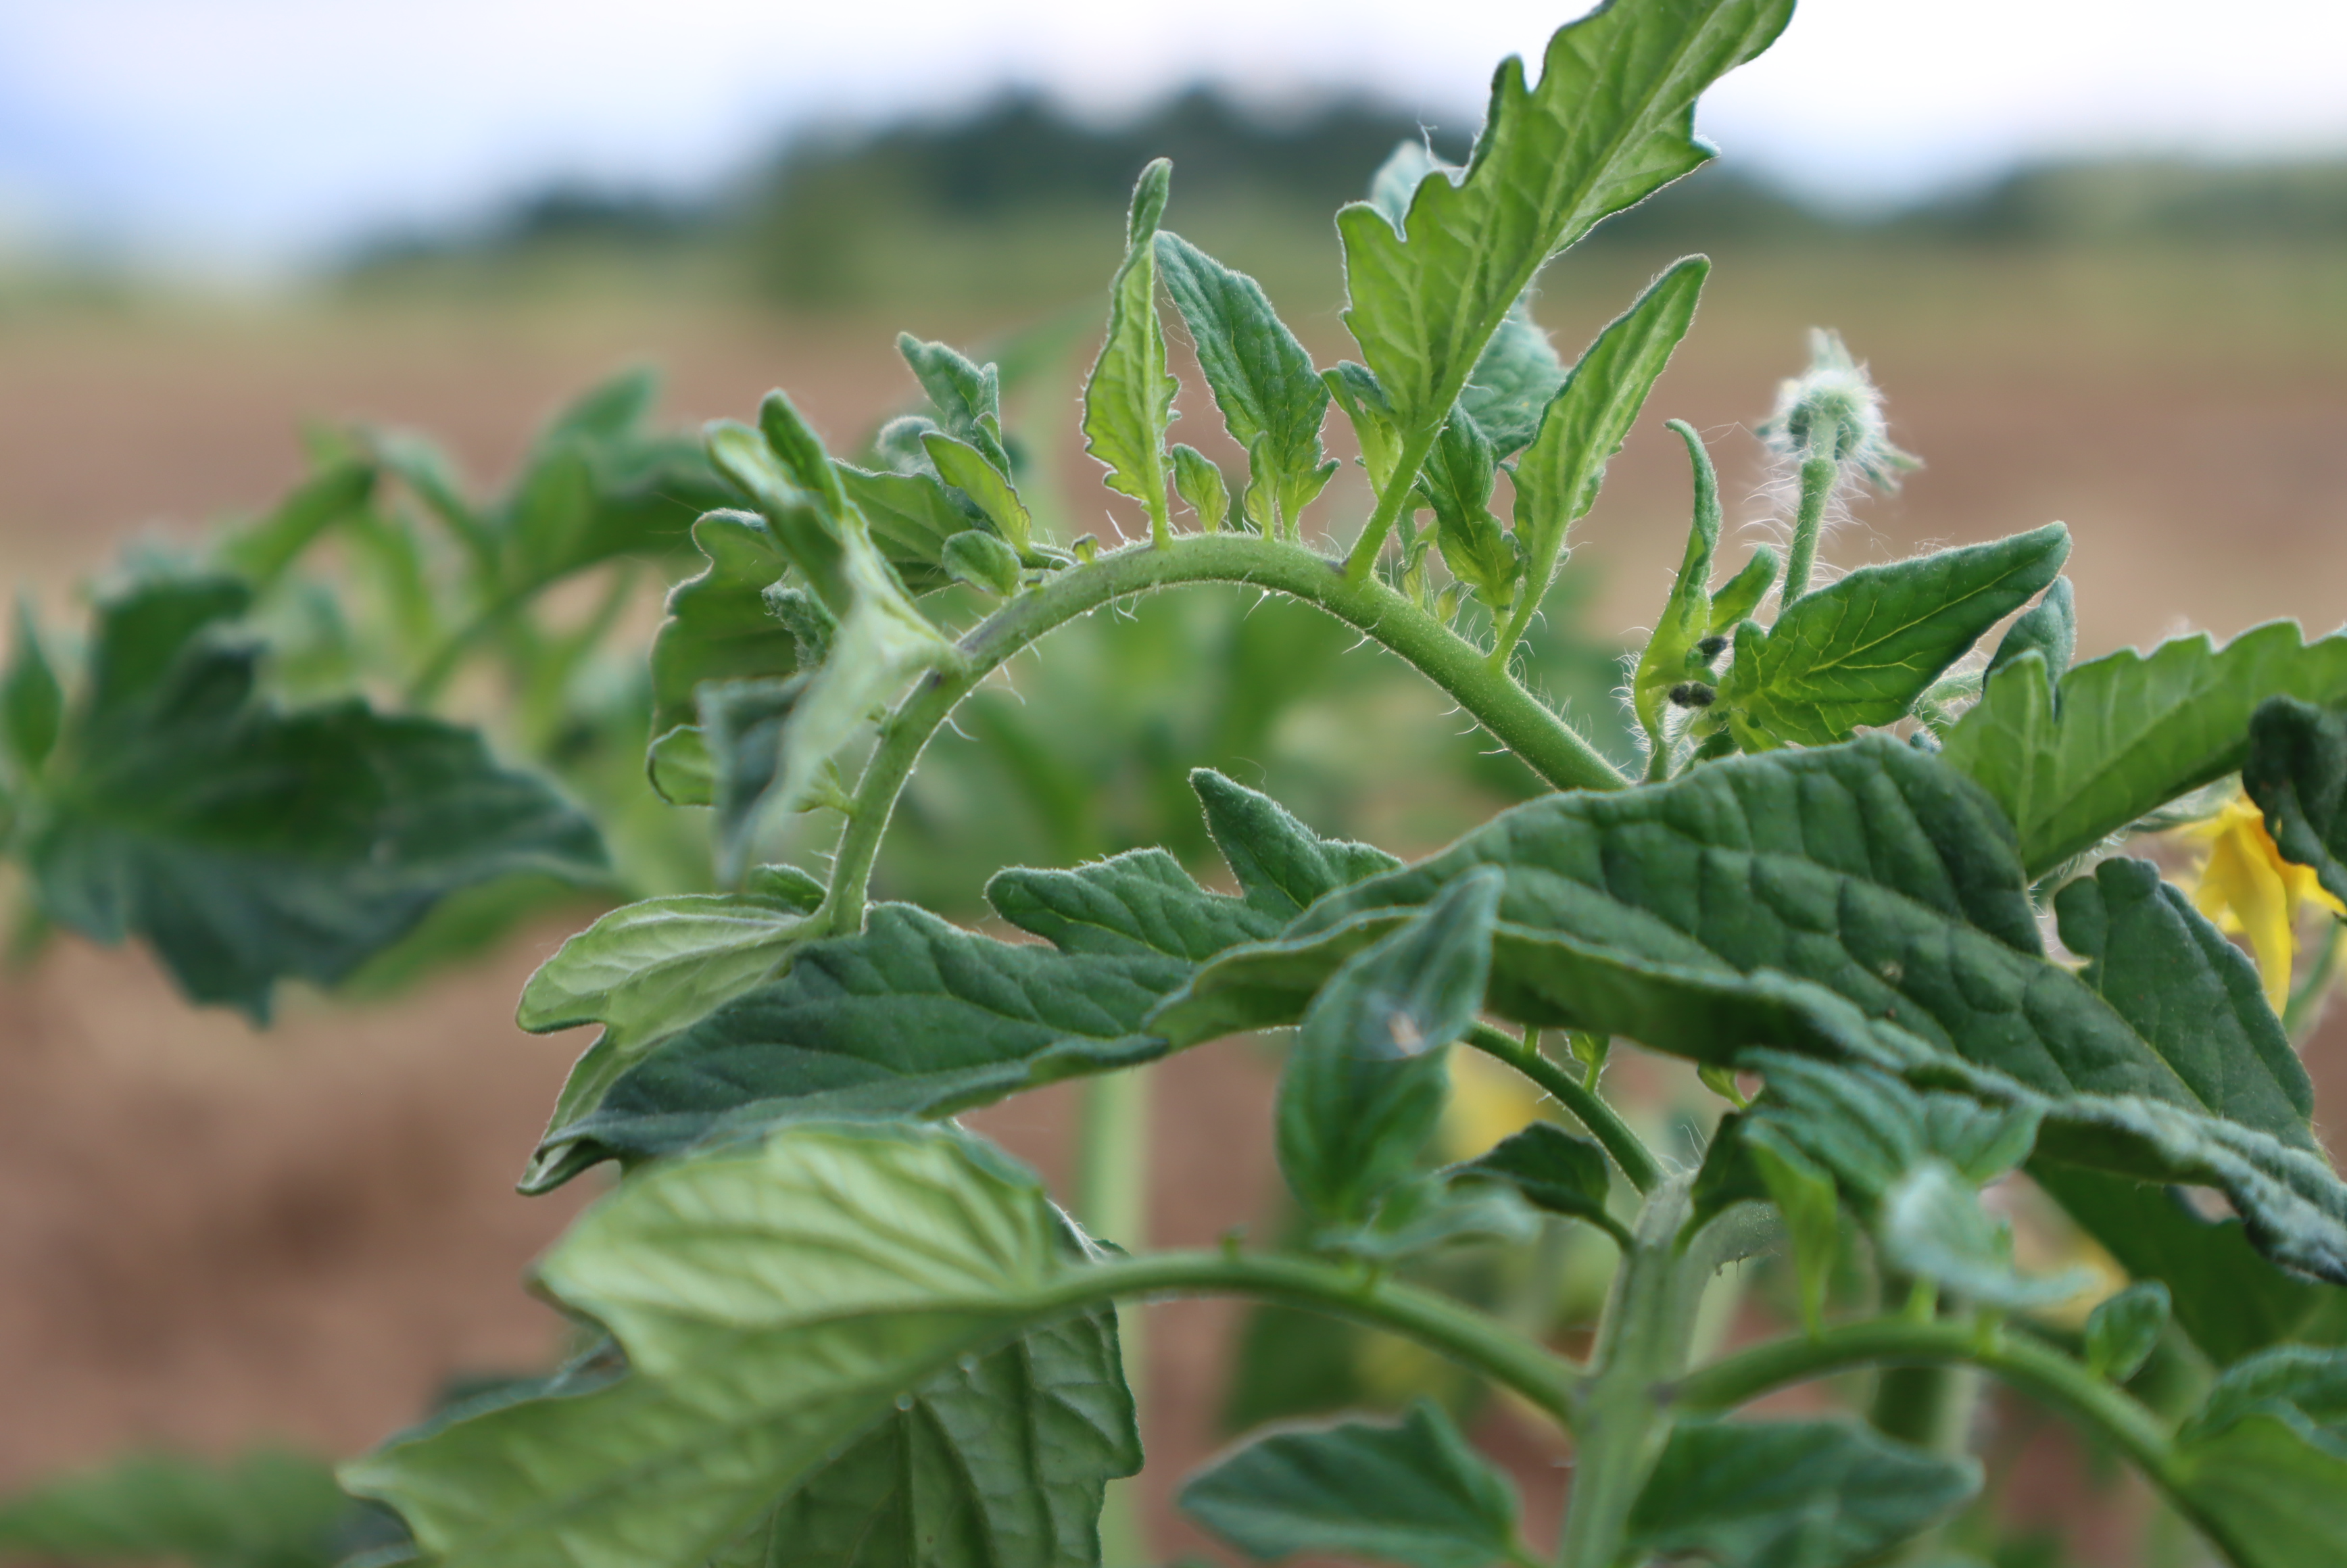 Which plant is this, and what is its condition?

tomato, healthy
